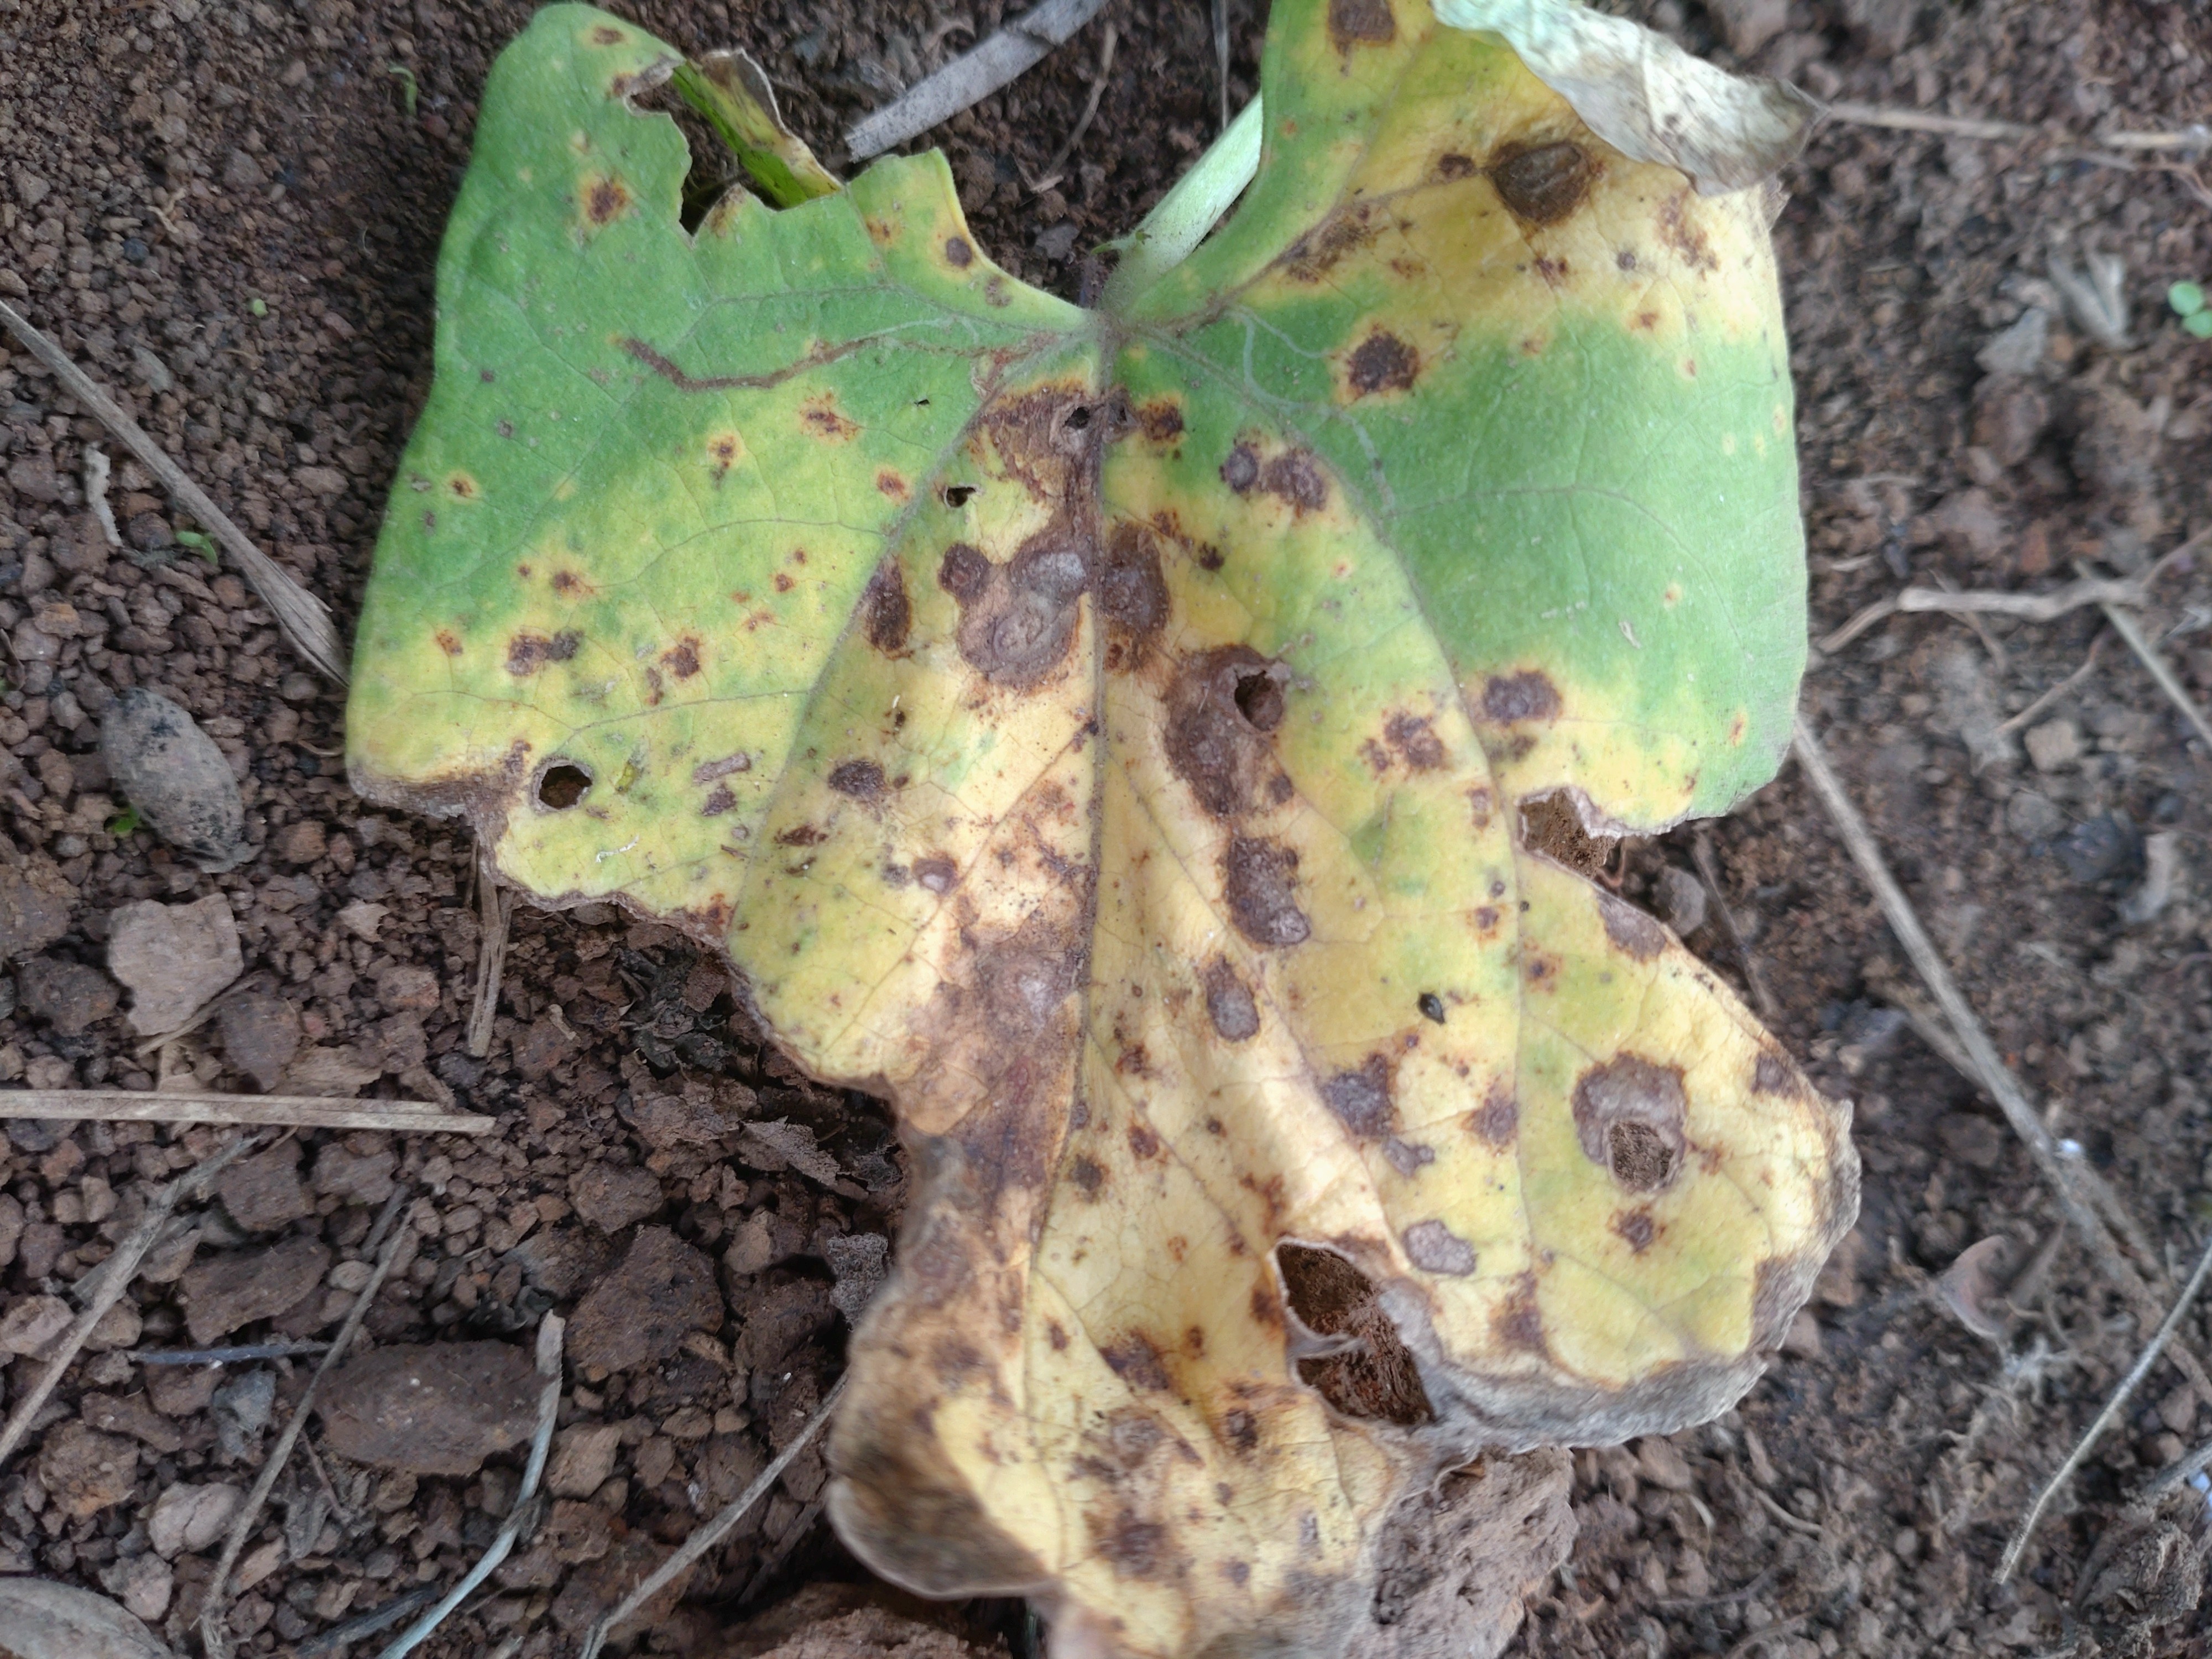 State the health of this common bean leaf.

rust
